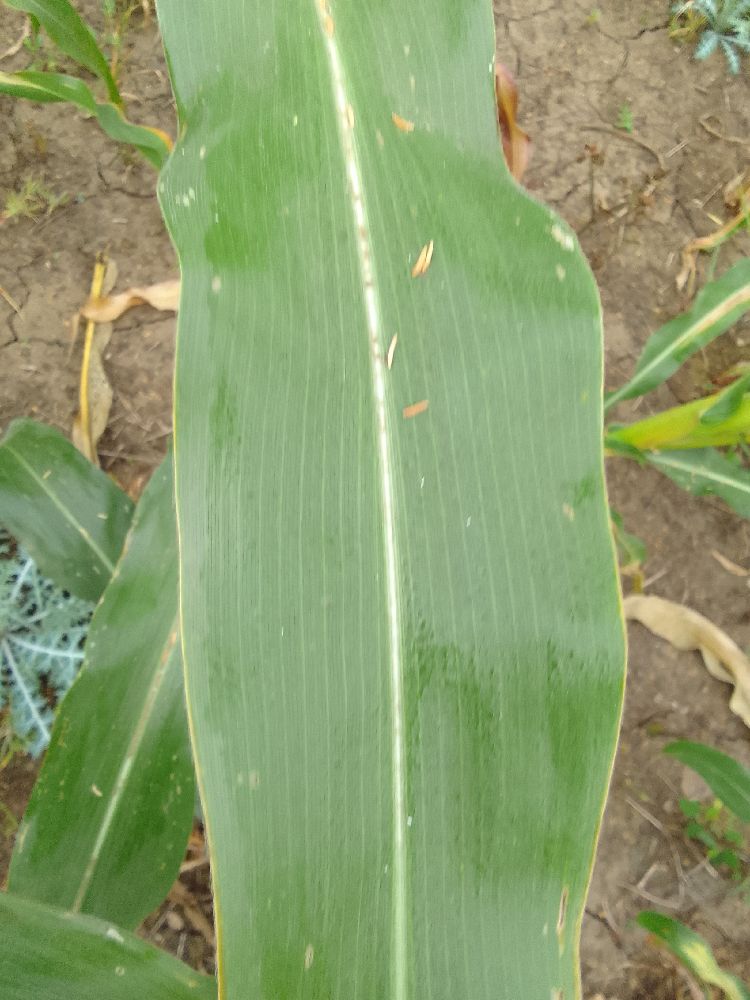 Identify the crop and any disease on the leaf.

maize, healthy
